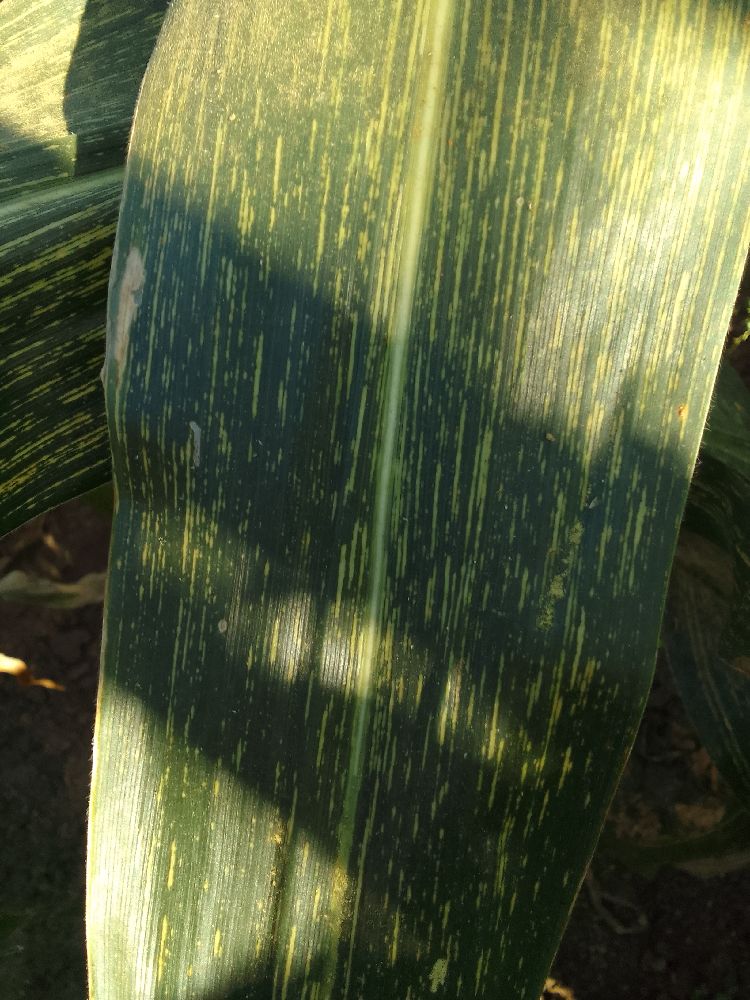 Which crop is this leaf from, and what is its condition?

maize, maize streak virus
